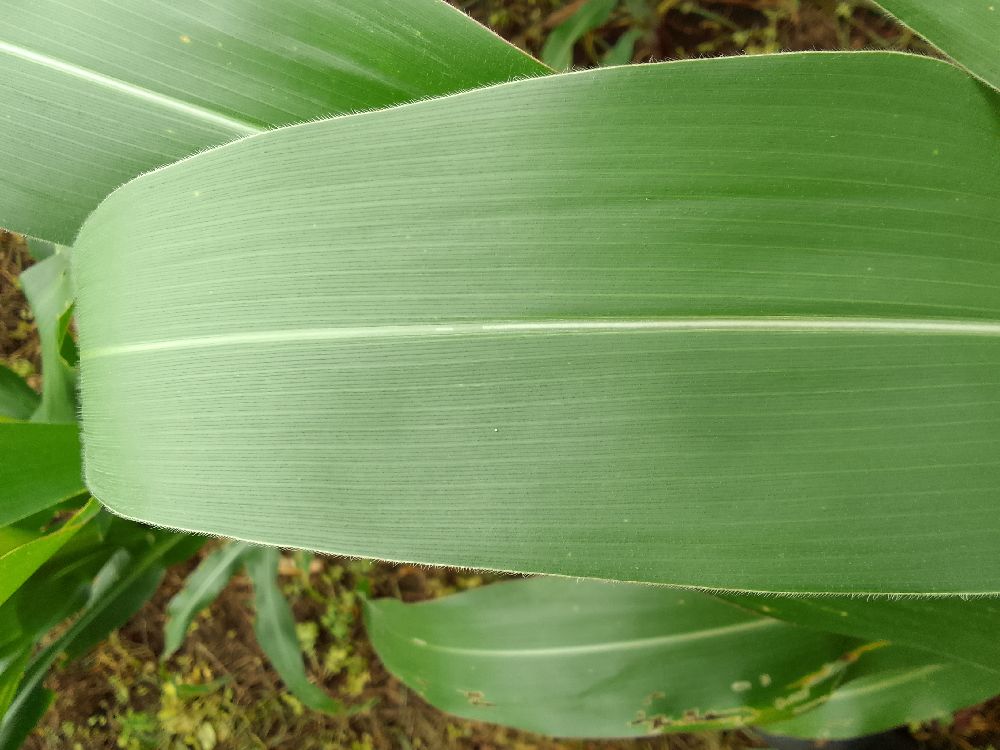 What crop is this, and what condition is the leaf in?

maize, healthy
